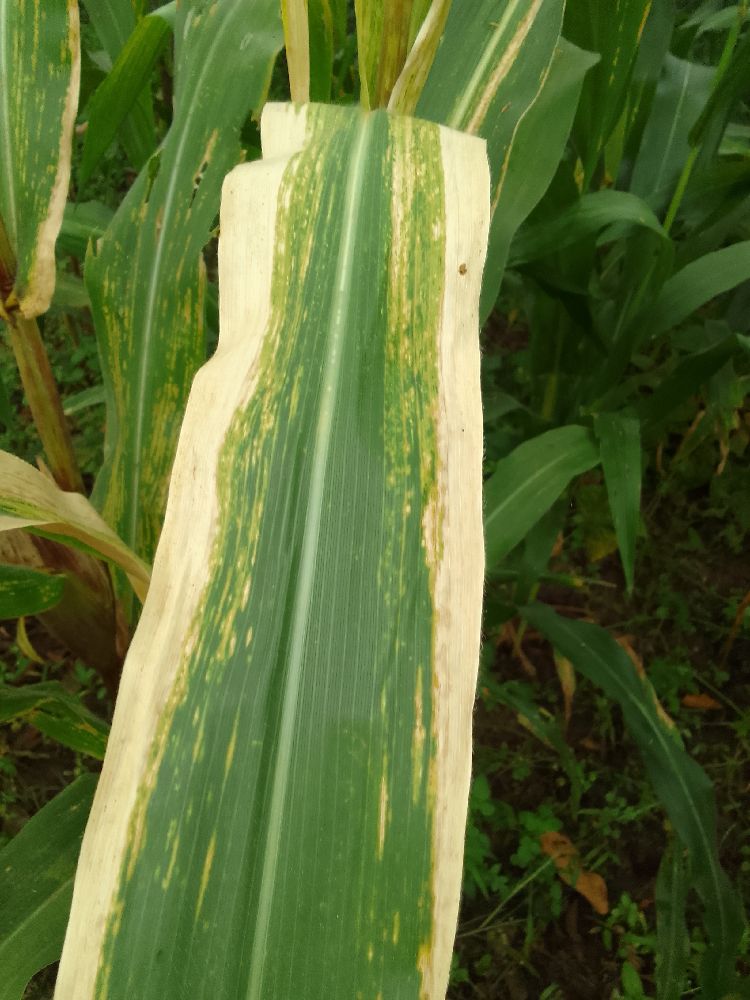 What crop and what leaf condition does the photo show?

maize, maize lethal necrosis
